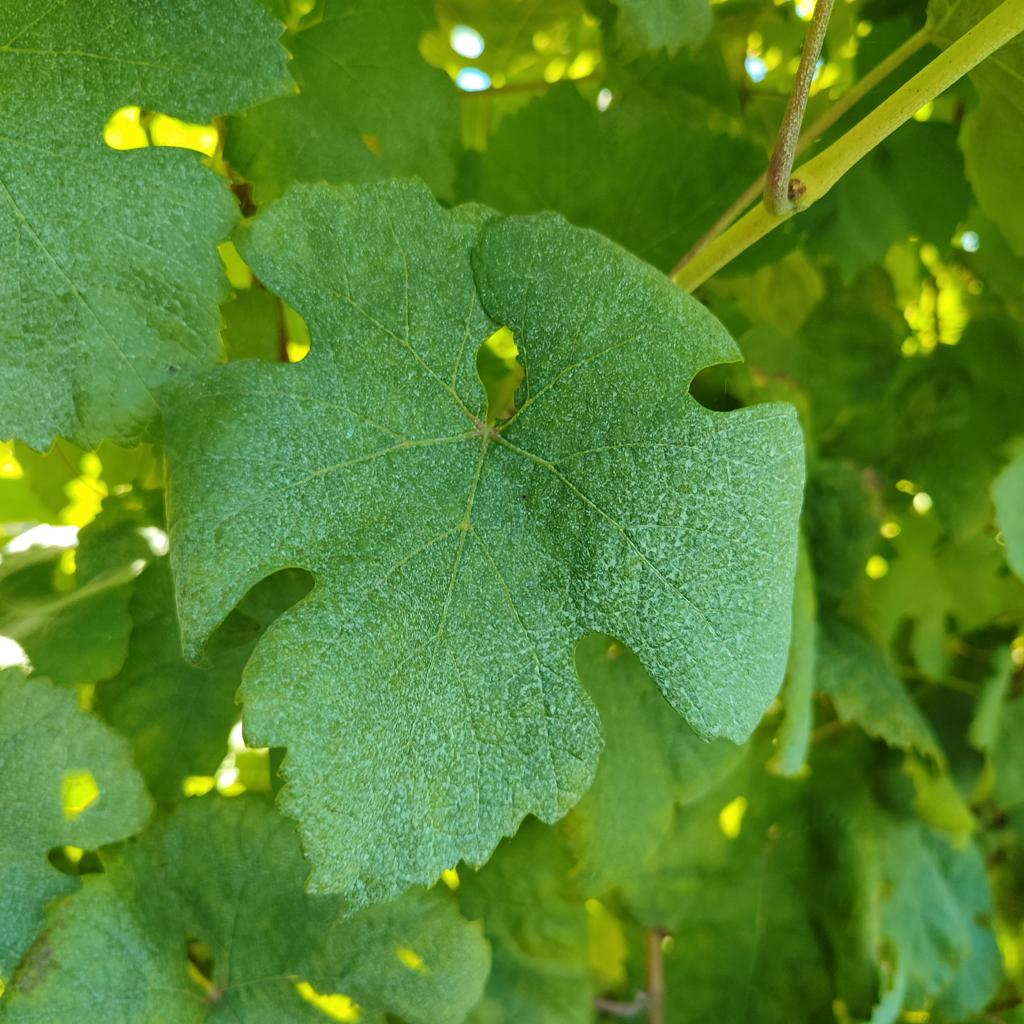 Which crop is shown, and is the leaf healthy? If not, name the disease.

grapevine, healthy
